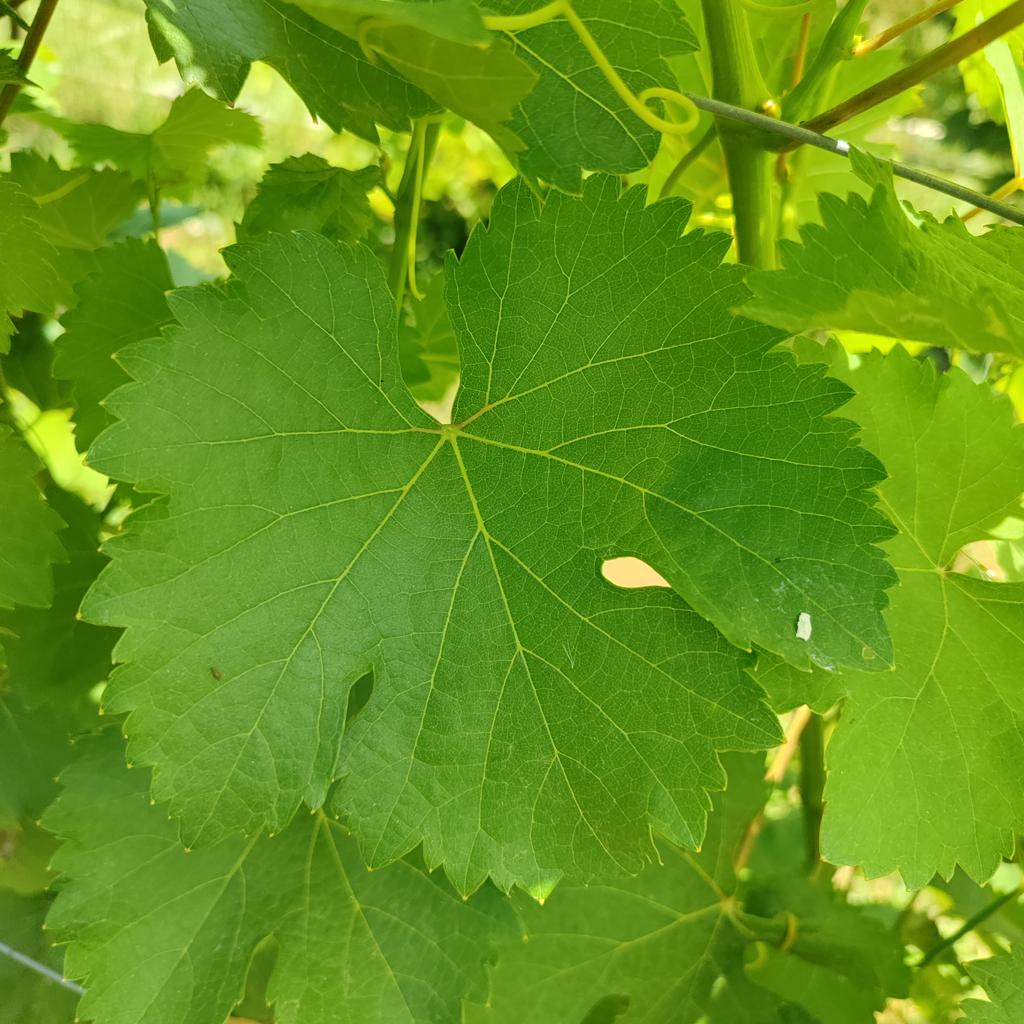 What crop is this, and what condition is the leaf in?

grapevine, healthy
